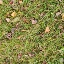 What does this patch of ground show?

grass
